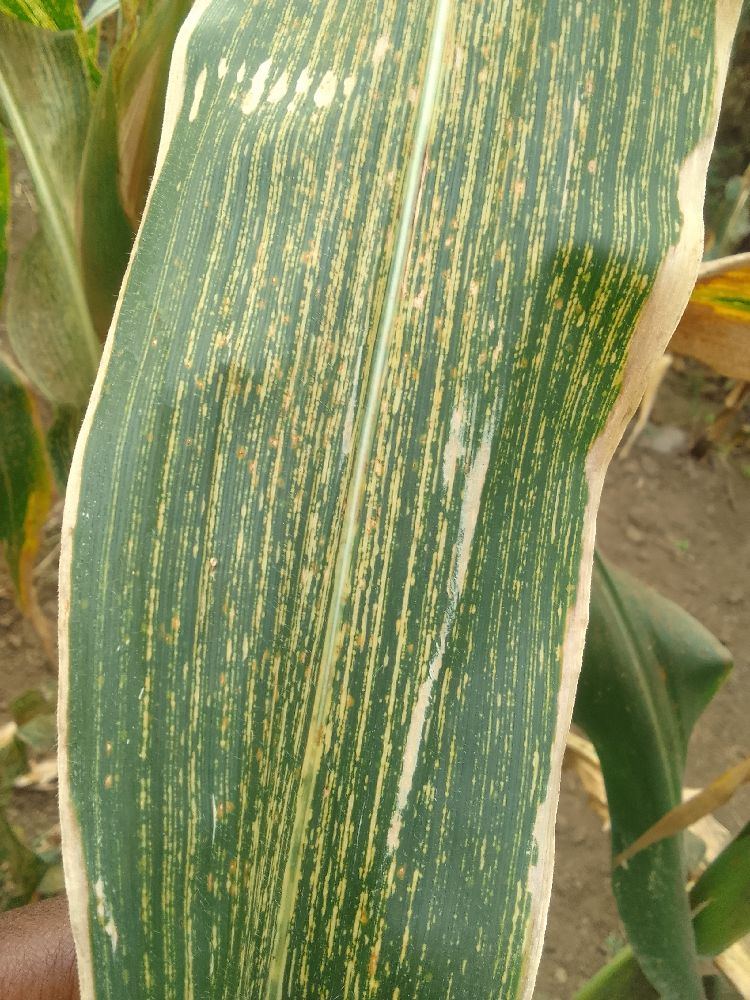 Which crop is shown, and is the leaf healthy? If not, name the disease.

maize, maize streak virus
